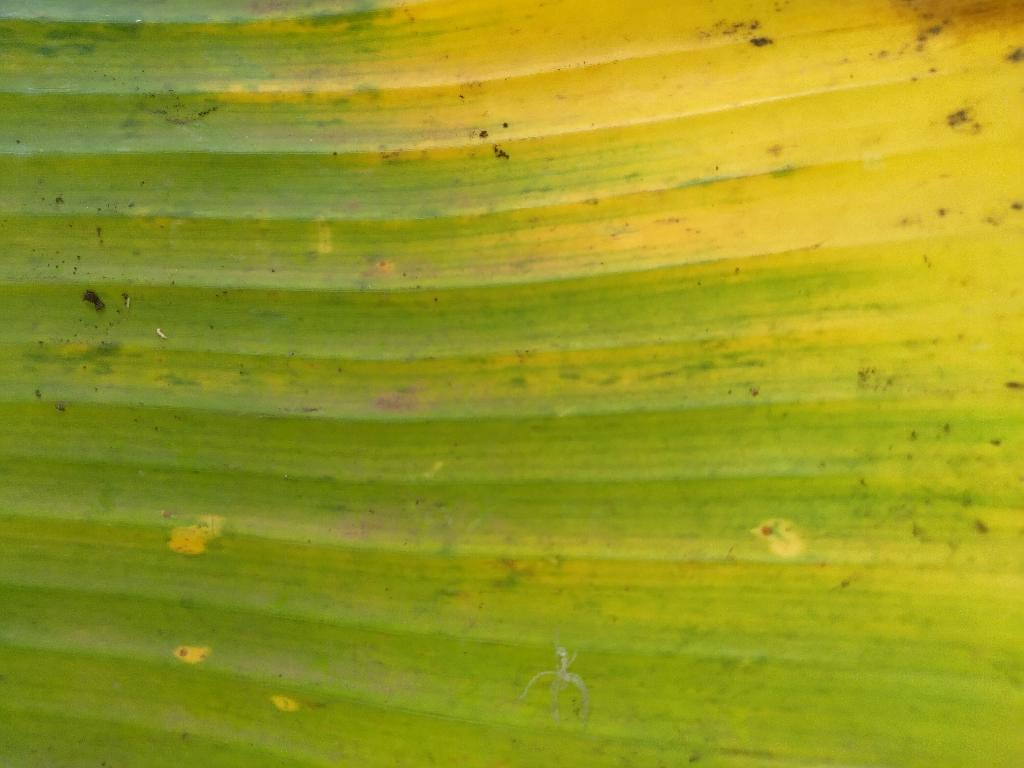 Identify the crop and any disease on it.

banana, fusarium wilt race 1
